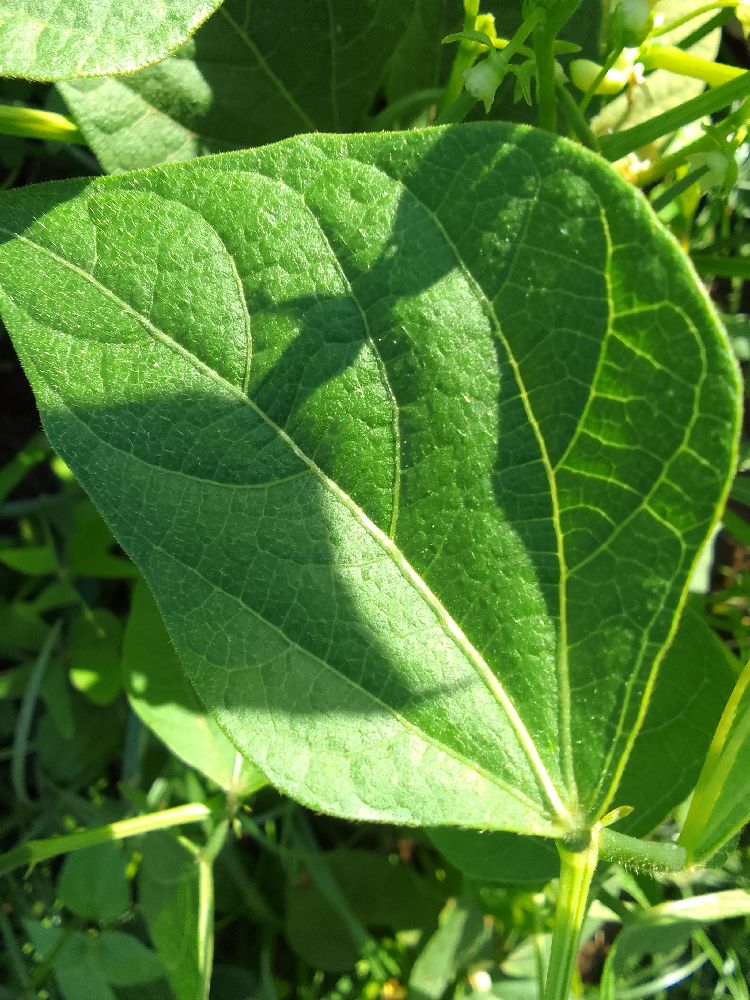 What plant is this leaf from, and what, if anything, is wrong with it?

common bean, healthy
